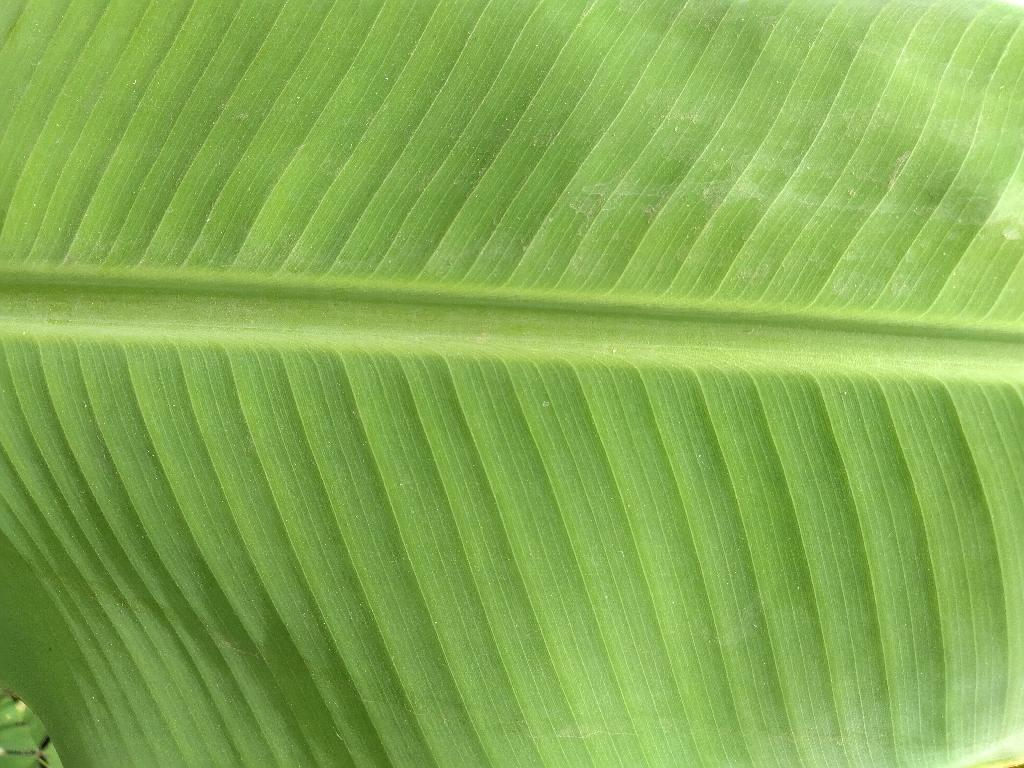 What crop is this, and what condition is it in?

banana, healthy
